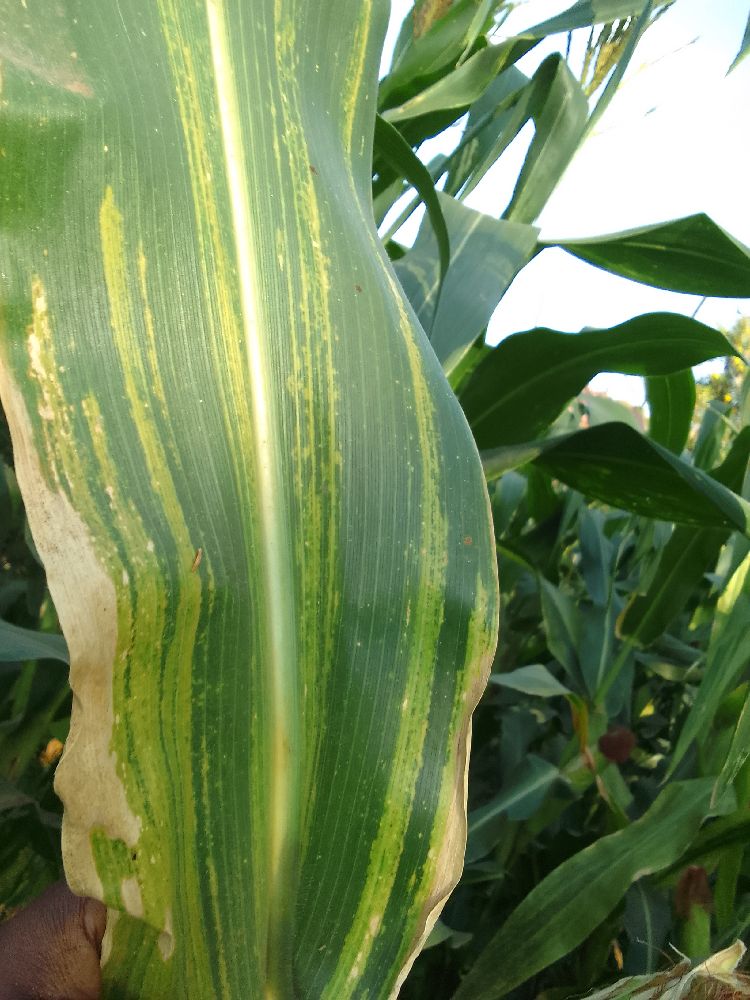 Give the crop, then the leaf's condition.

maize, maize lethal necrosis
